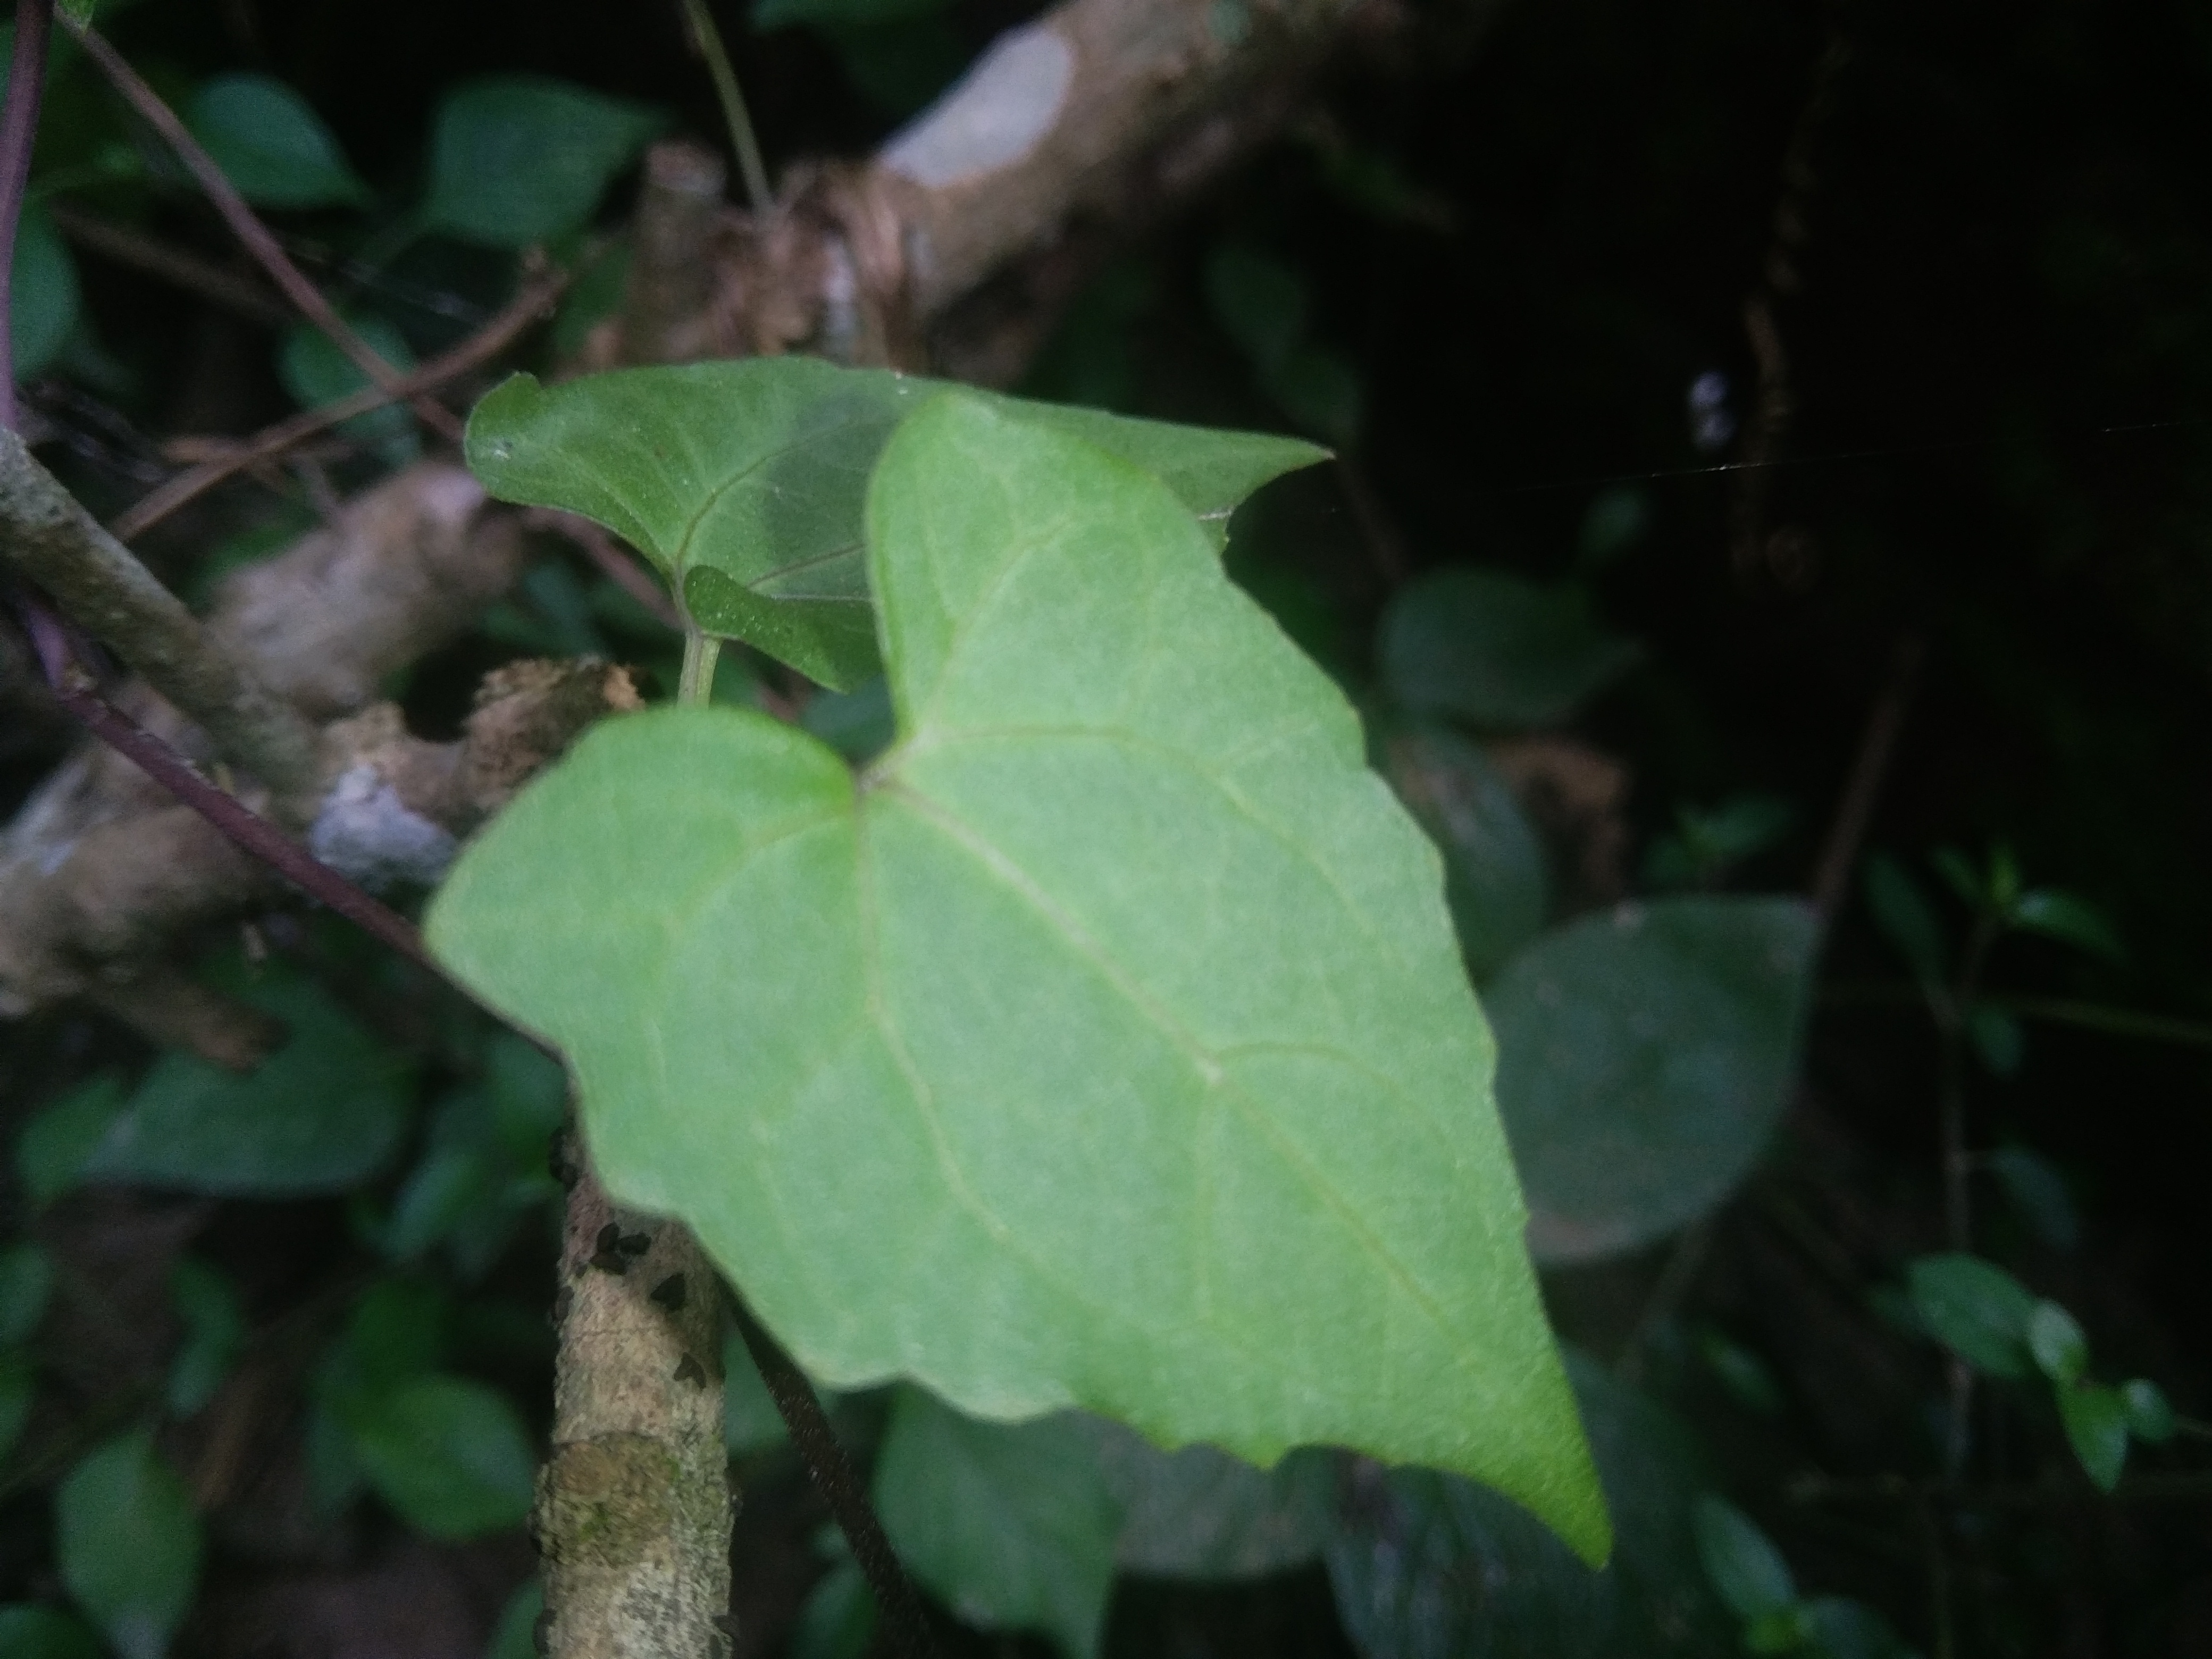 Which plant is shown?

bitter vine
